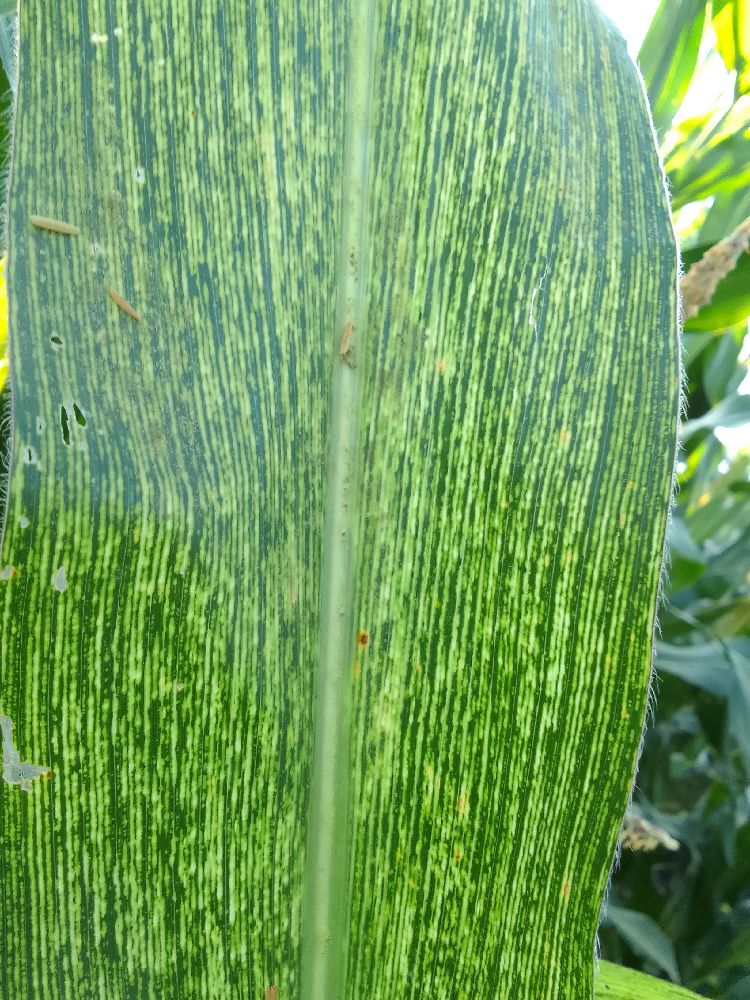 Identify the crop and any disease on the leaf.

maize, maize streak virus
